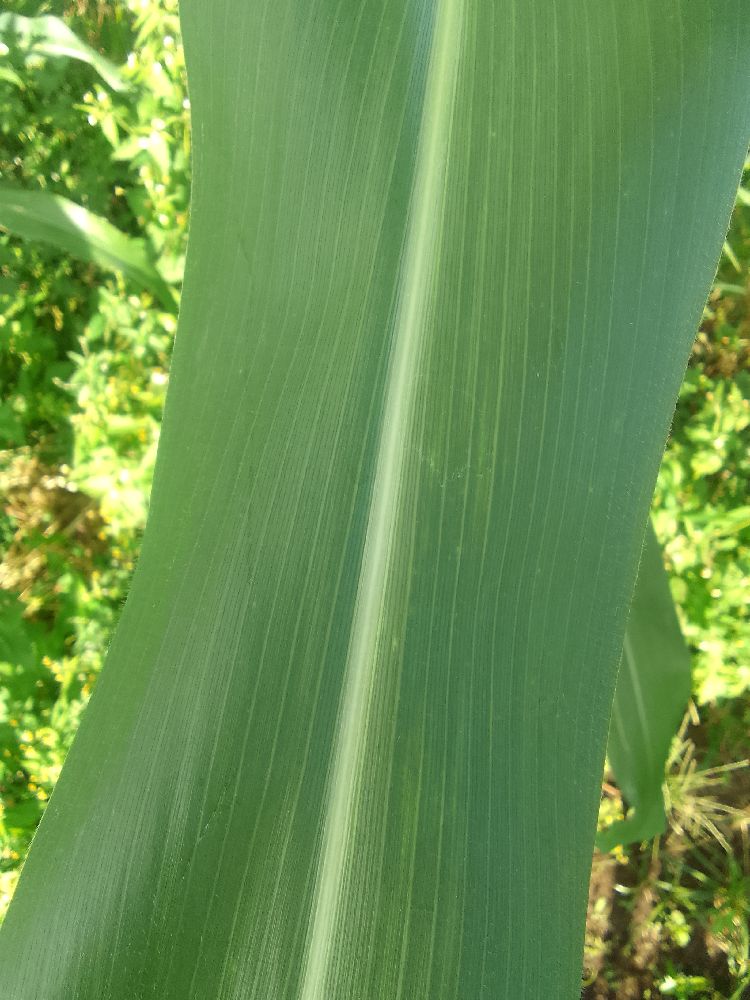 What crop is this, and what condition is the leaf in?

maize, healthy
